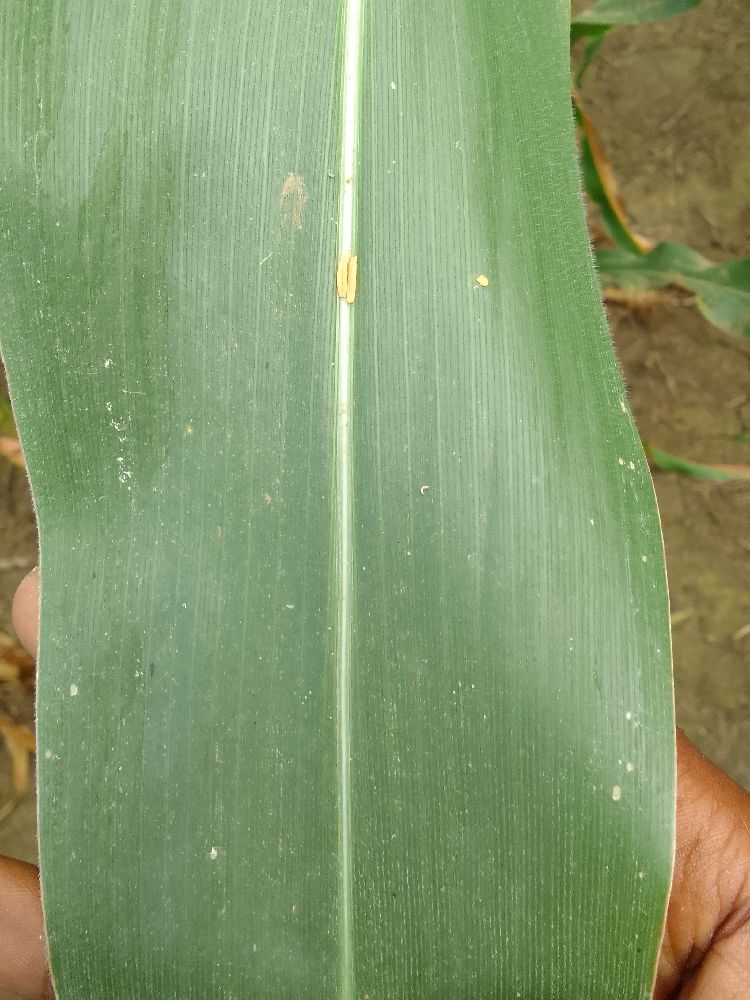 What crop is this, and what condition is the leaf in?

maize, healthy
